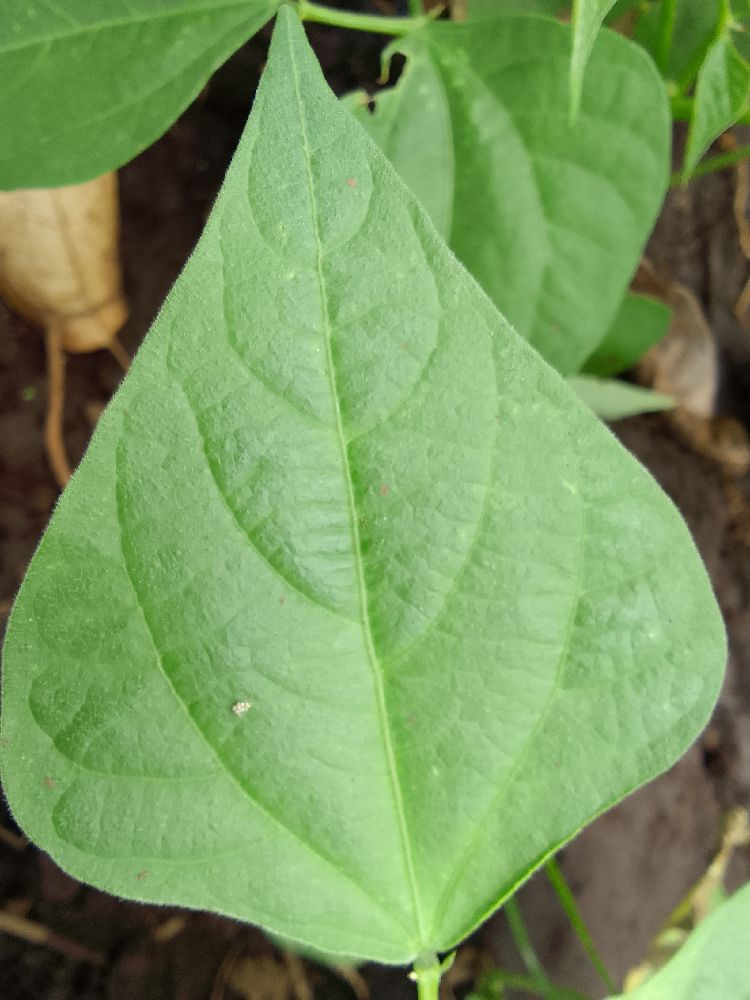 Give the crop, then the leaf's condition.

common bean, healthy
